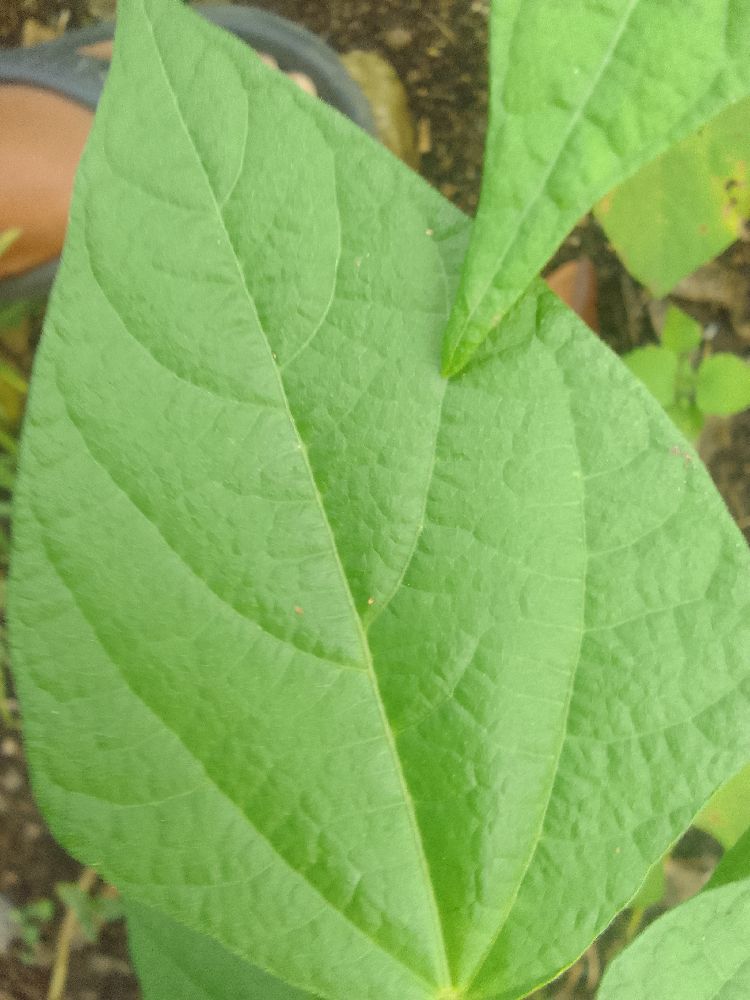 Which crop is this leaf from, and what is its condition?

common bean, healthy
